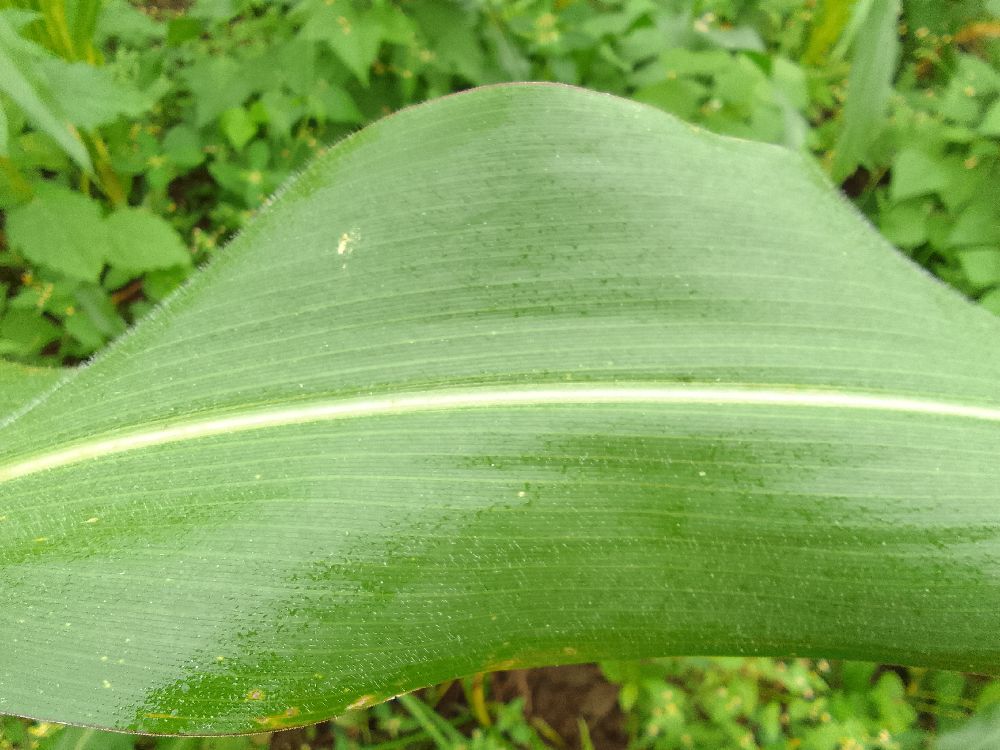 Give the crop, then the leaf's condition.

maize, healthy
